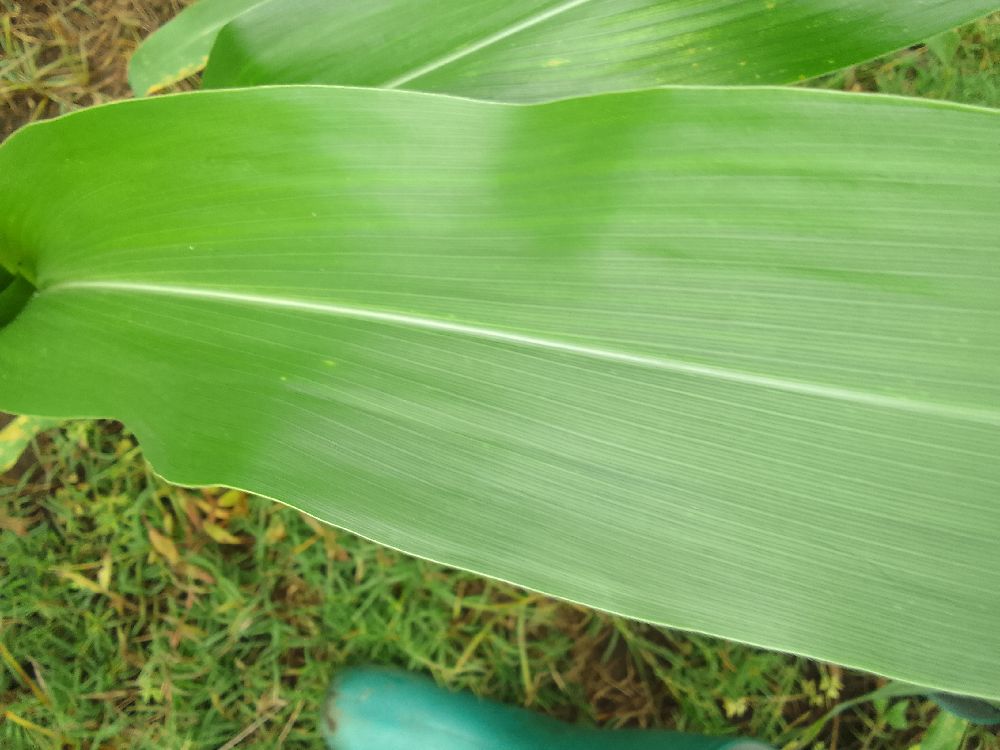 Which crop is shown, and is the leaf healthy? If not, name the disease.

maize, healthy
